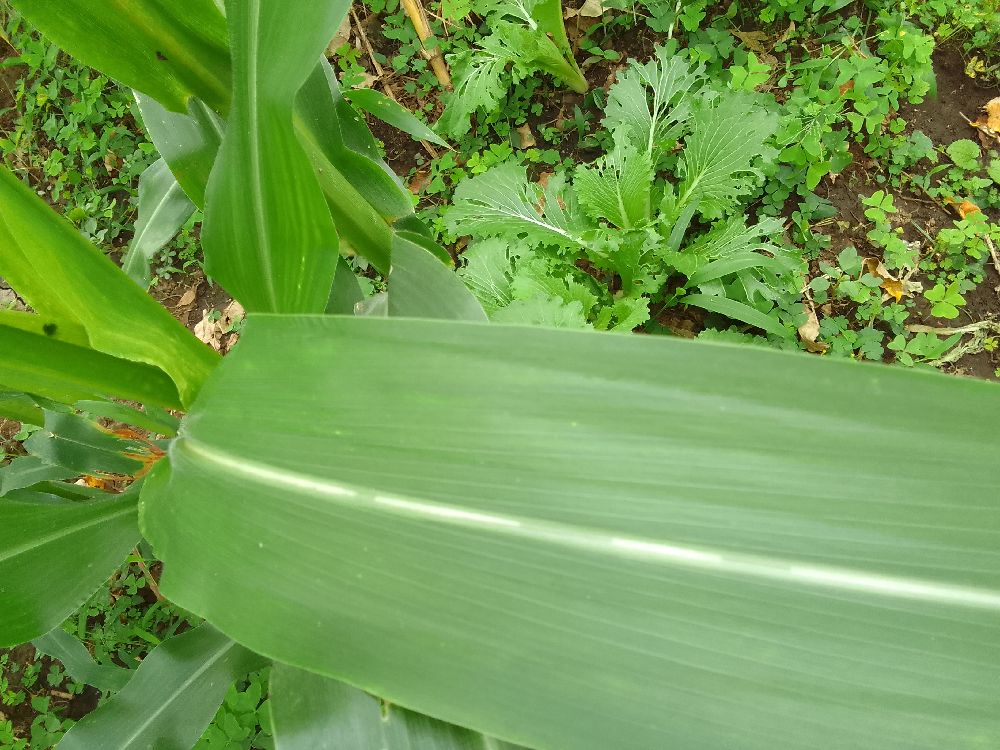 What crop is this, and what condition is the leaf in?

maize, healthy
